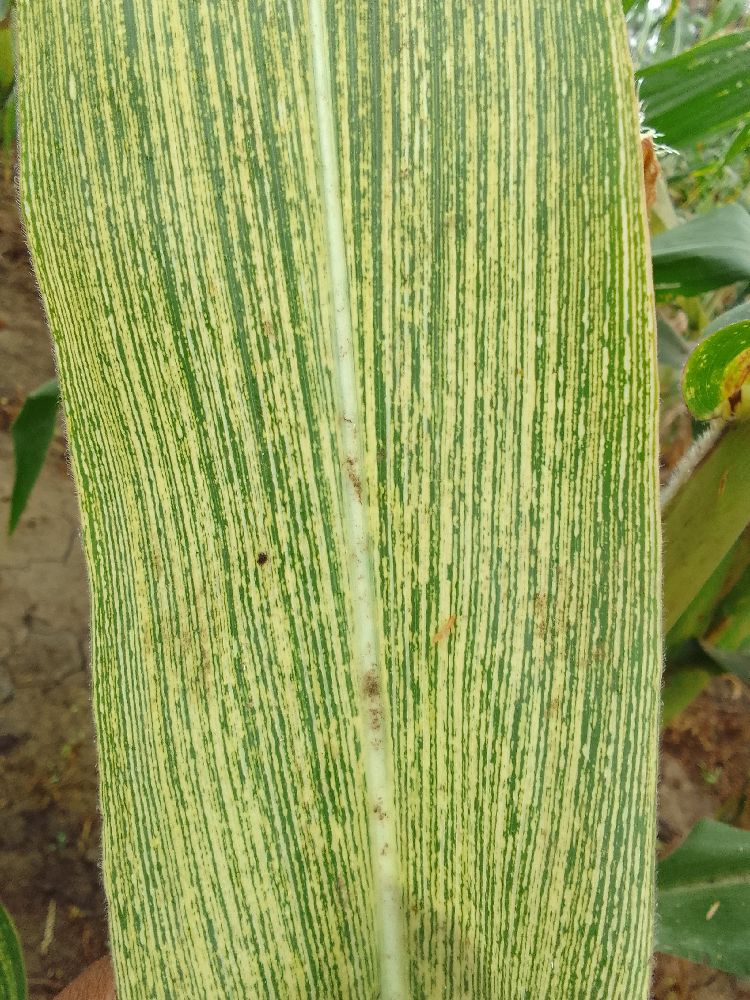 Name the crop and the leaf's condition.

maize, maize streak virus
